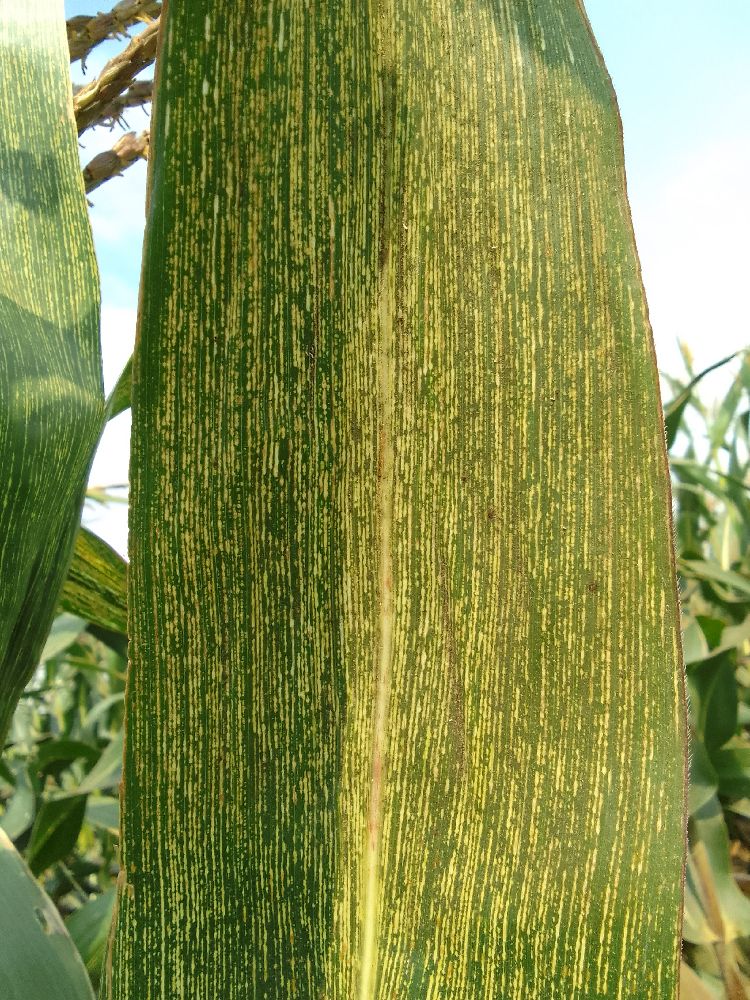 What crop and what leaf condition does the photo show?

maize, maize streak virus
